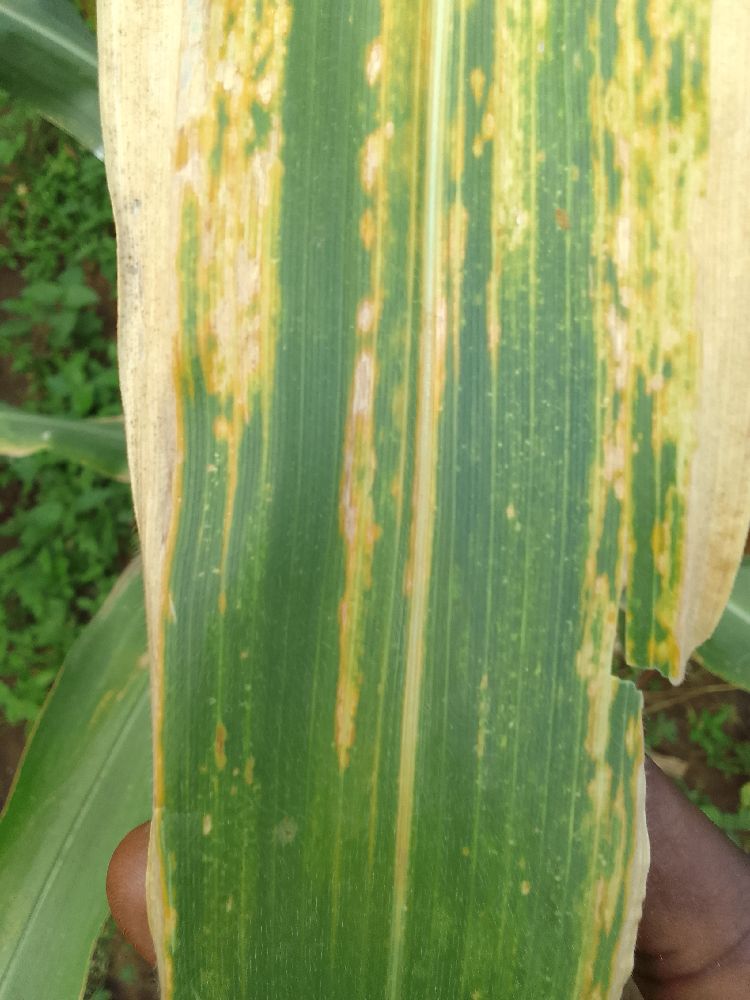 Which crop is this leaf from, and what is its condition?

maize, maize lethal necrosis
